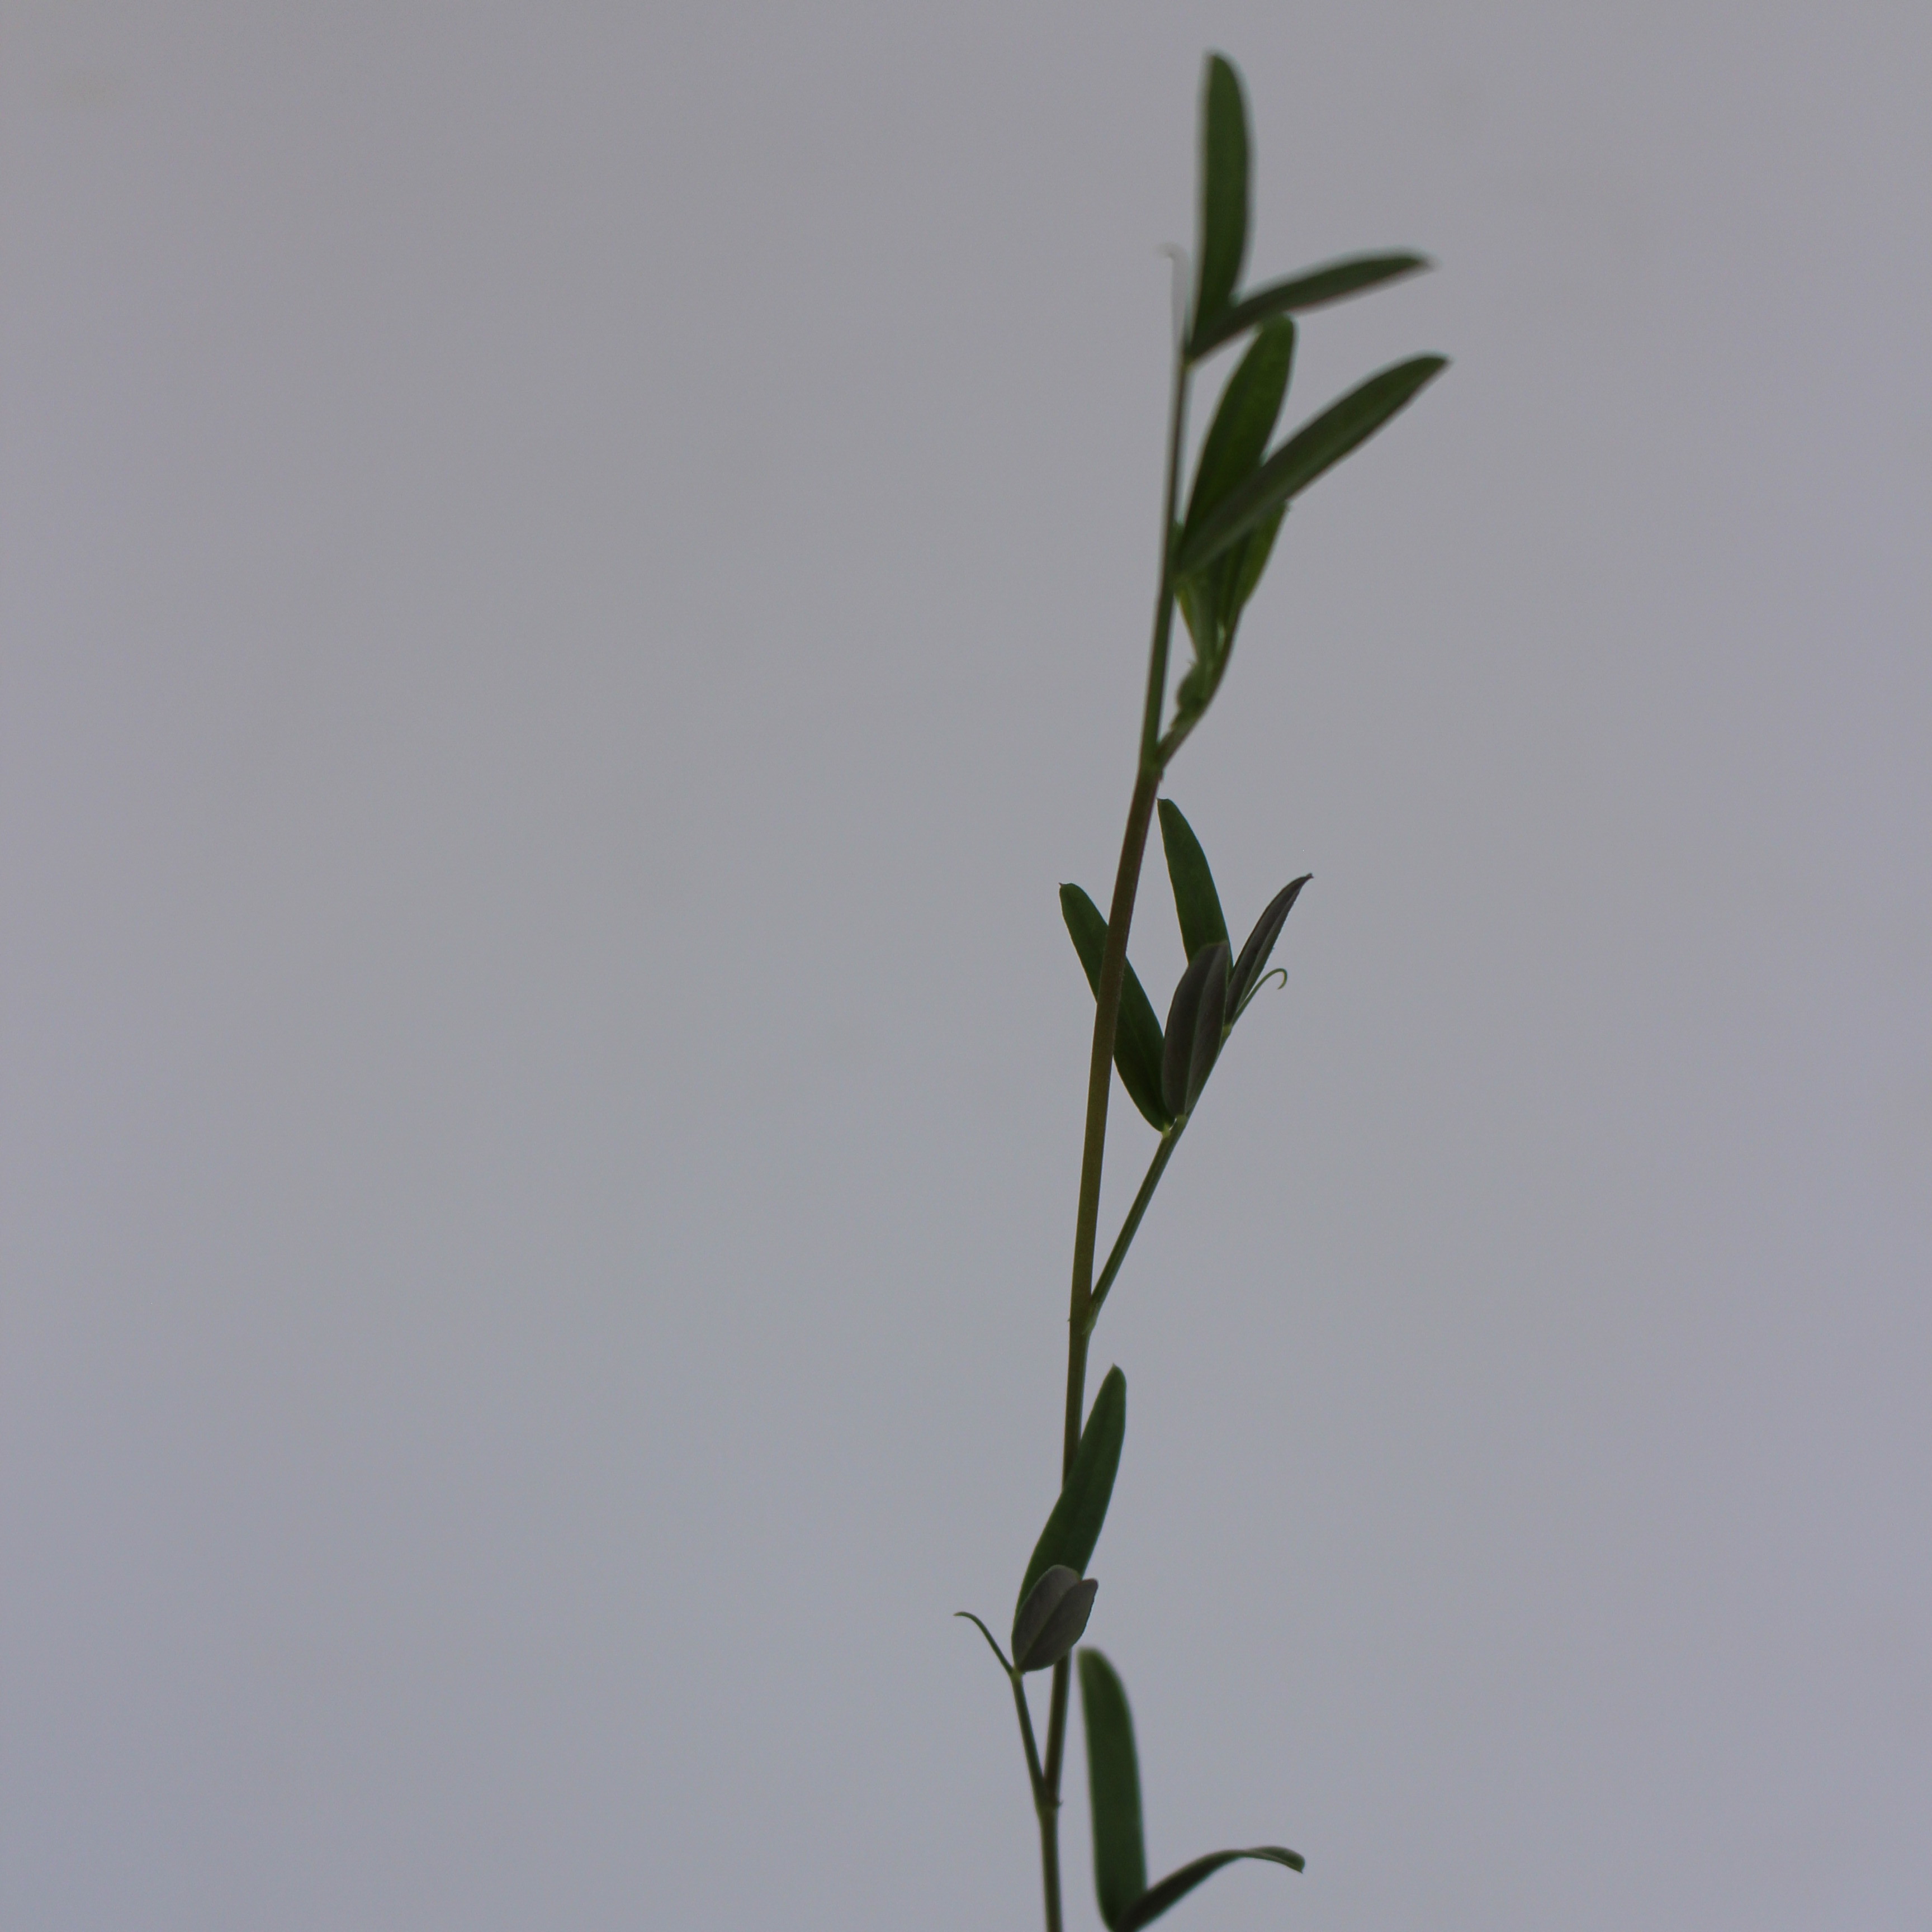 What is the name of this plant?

Vicia sativa
